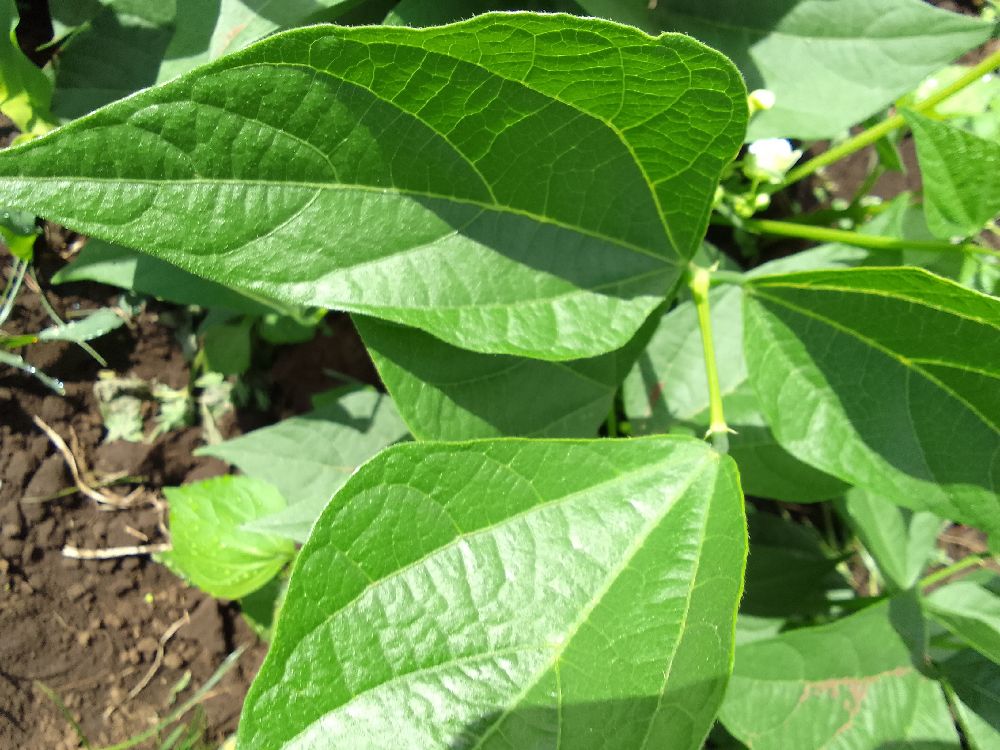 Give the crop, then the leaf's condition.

common bean, healthy
